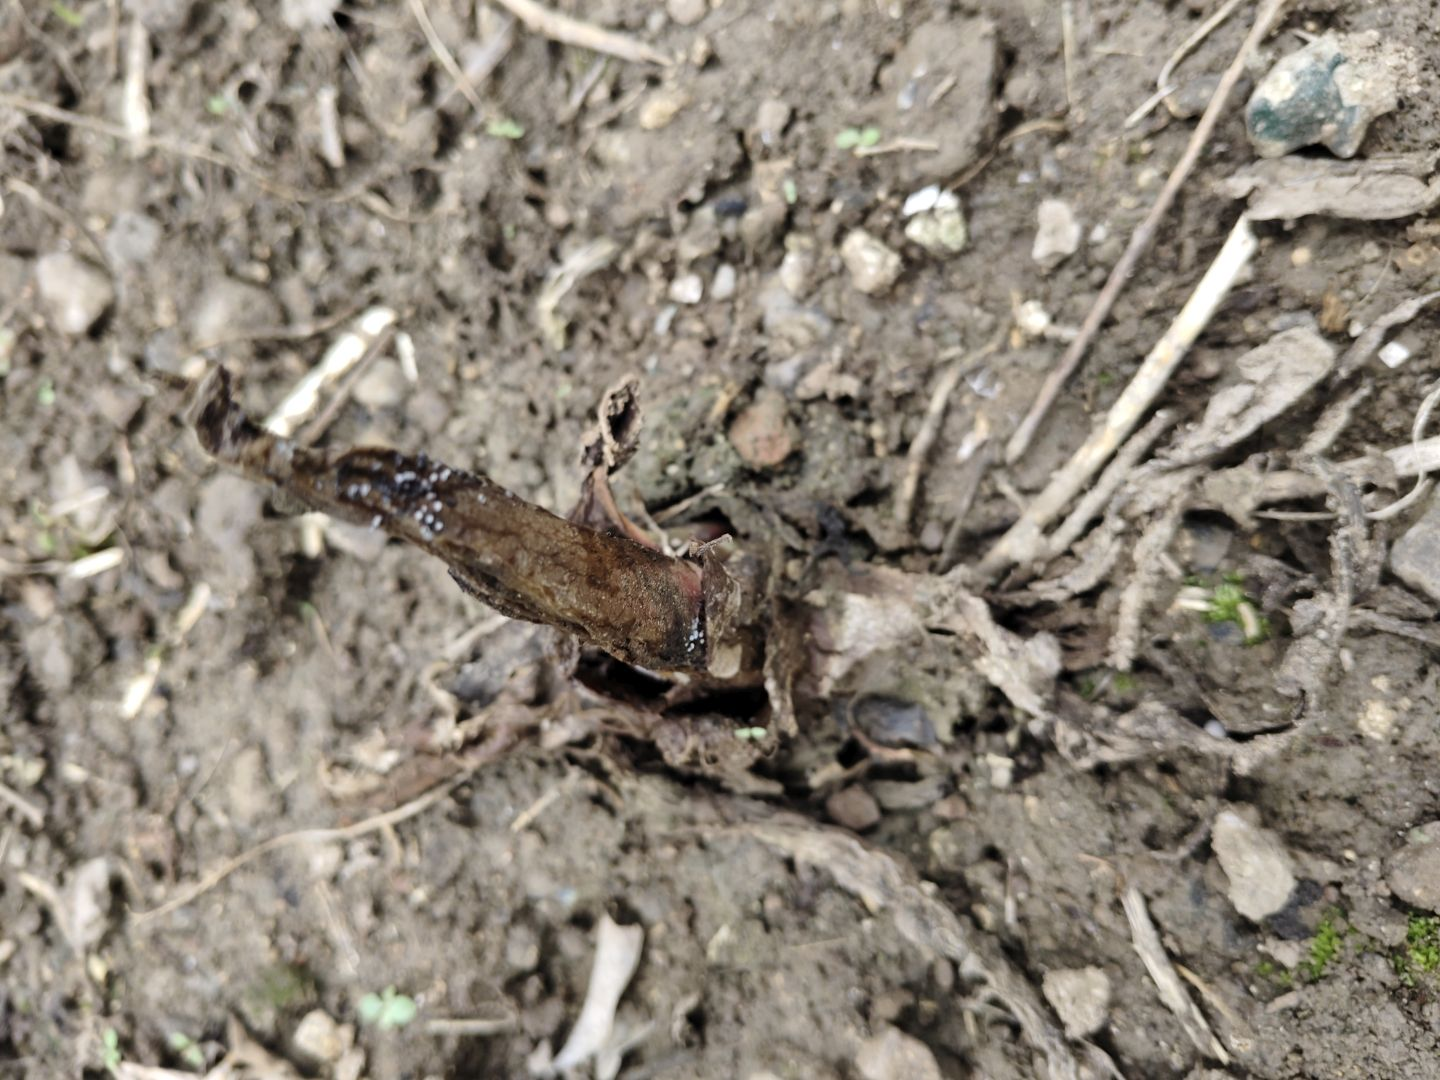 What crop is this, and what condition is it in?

taro, root rot
